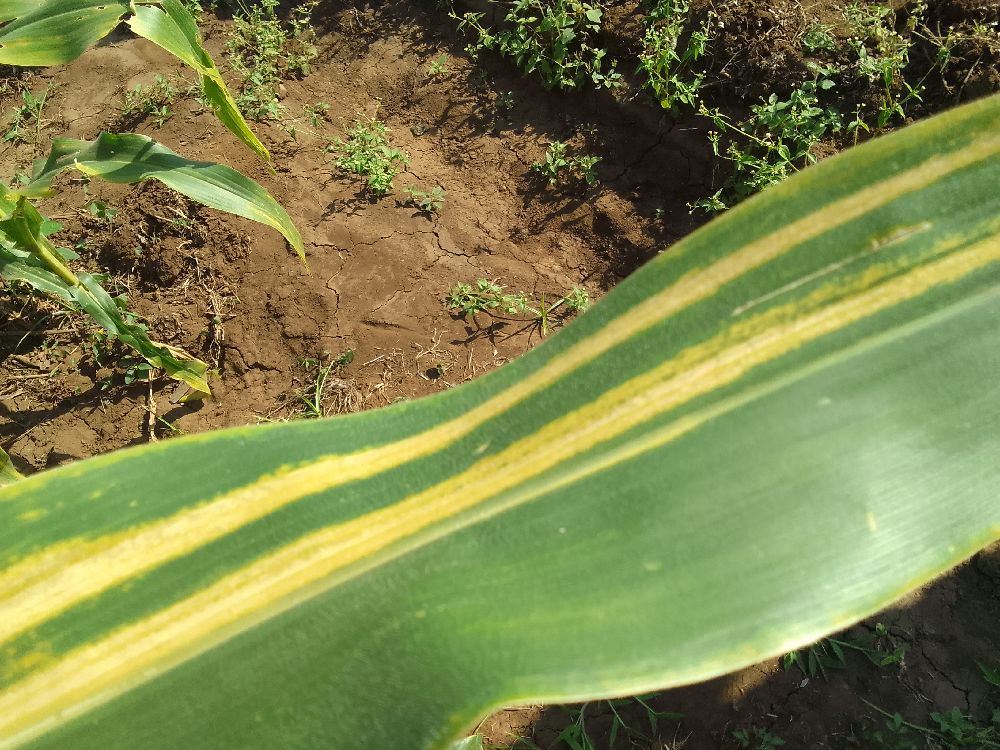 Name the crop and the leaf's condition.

maize, maize lethal necrosis
